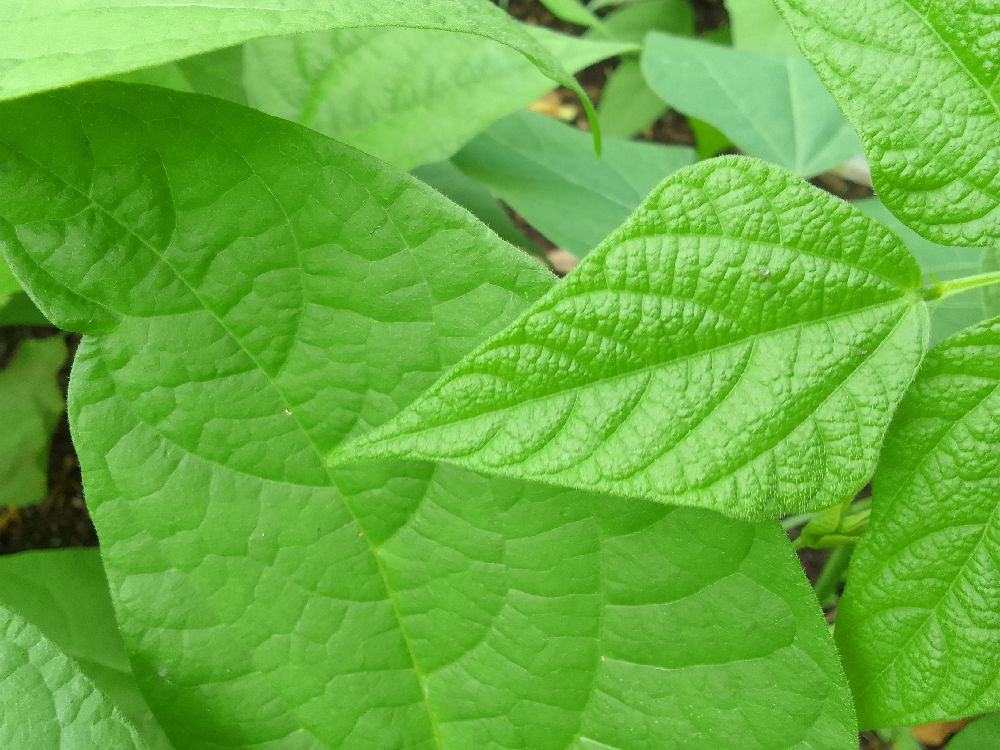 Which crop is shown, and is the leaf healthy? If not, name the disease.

common bean, healthy
